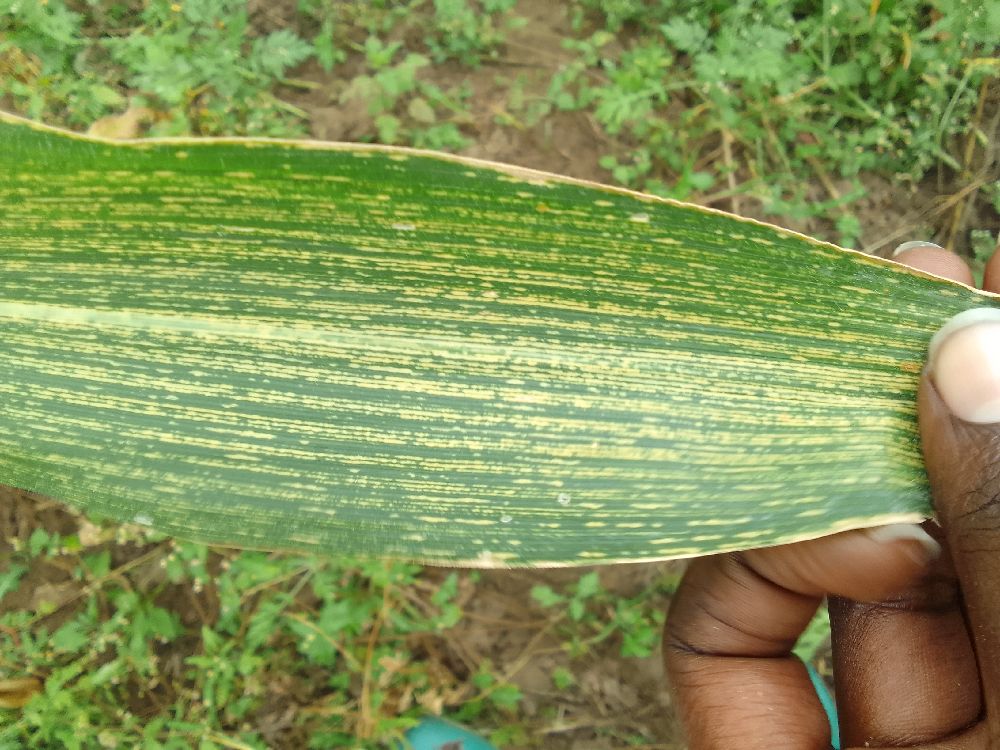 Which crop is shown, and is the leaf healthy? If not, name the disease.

maize, maize streak virus
